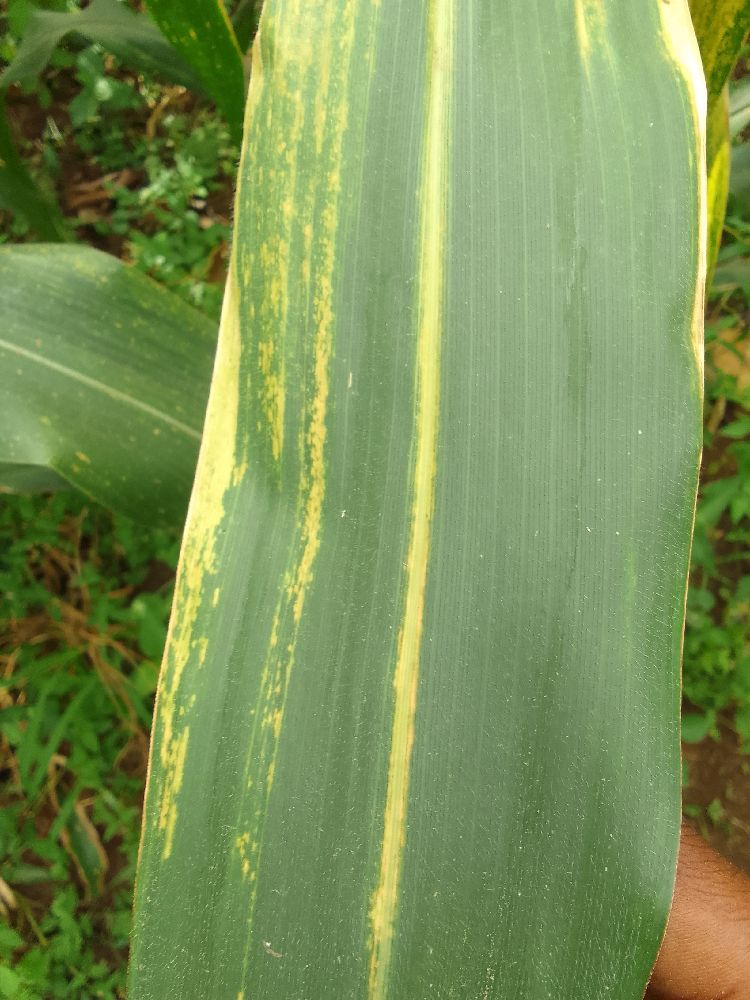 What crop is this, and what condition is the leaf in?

maize, maize lethal necrosis
